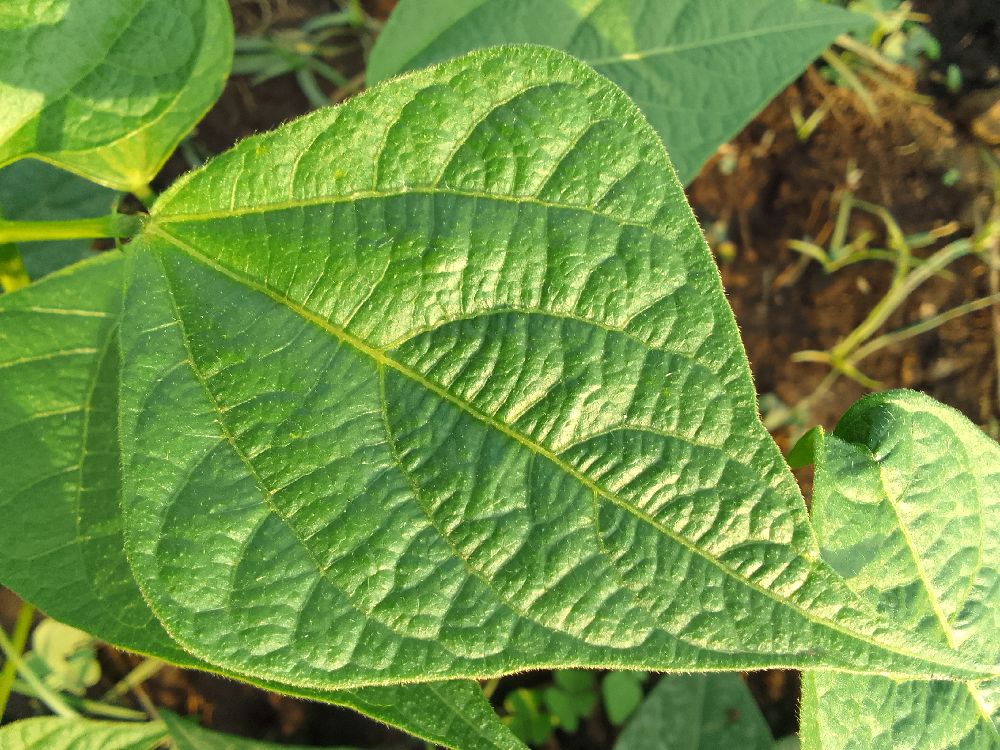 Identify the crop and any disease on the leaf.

common bean, healthy
